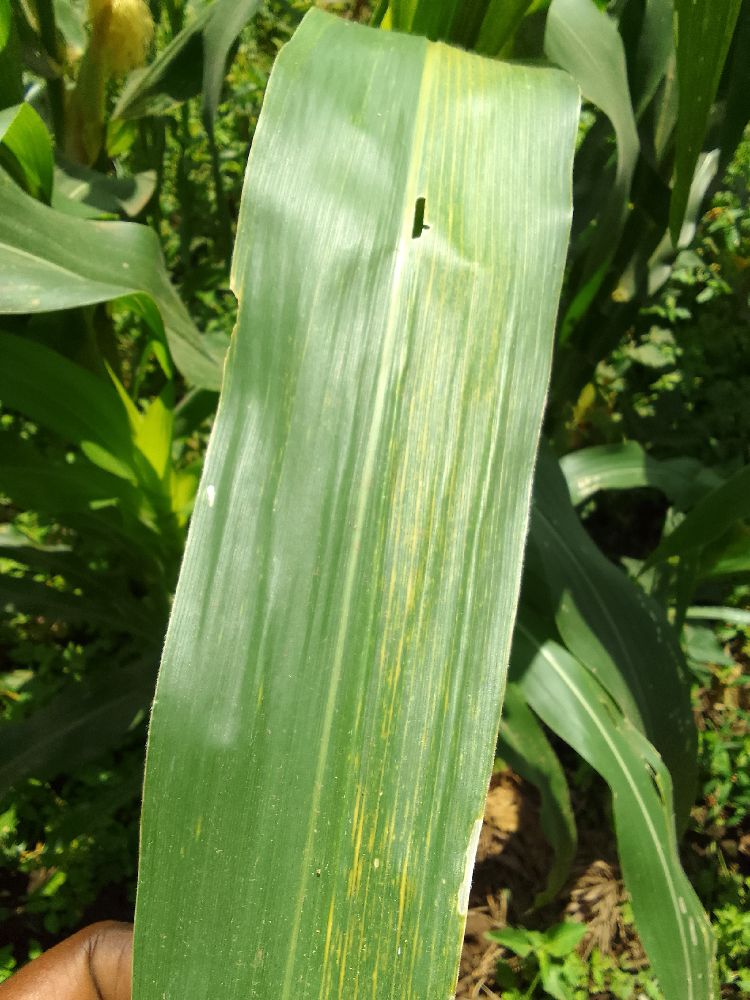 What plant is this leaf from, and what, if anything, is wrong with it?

maize, maize lethal necrosis
